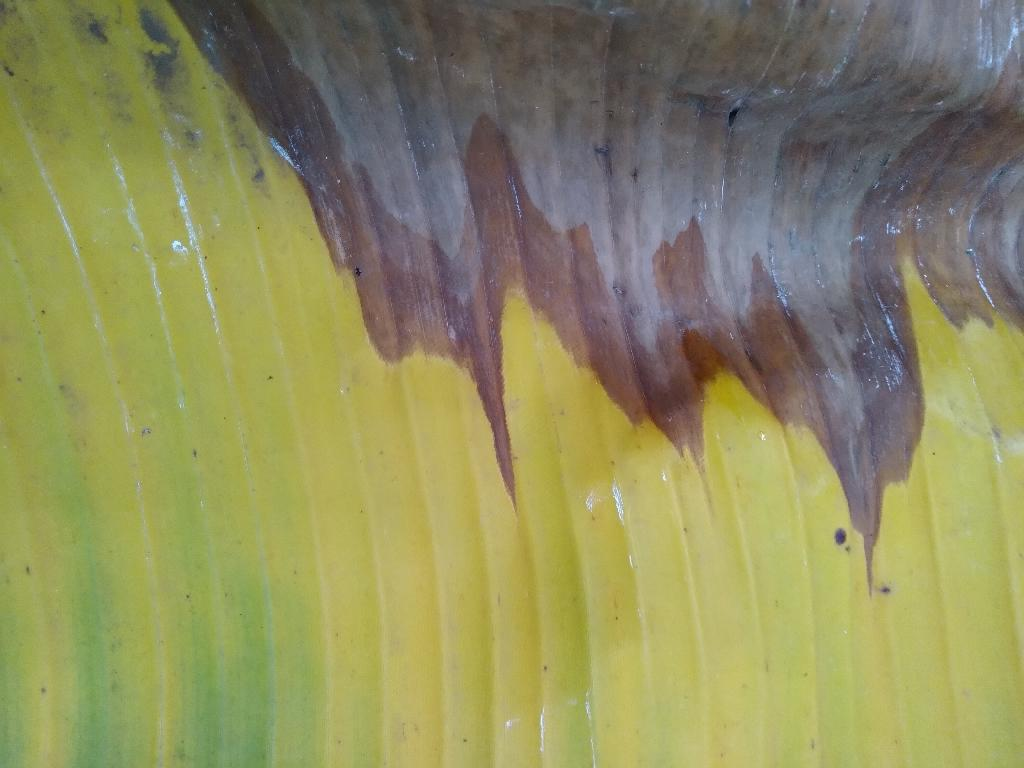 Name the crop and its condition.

banana, fusarium wilt race 1
